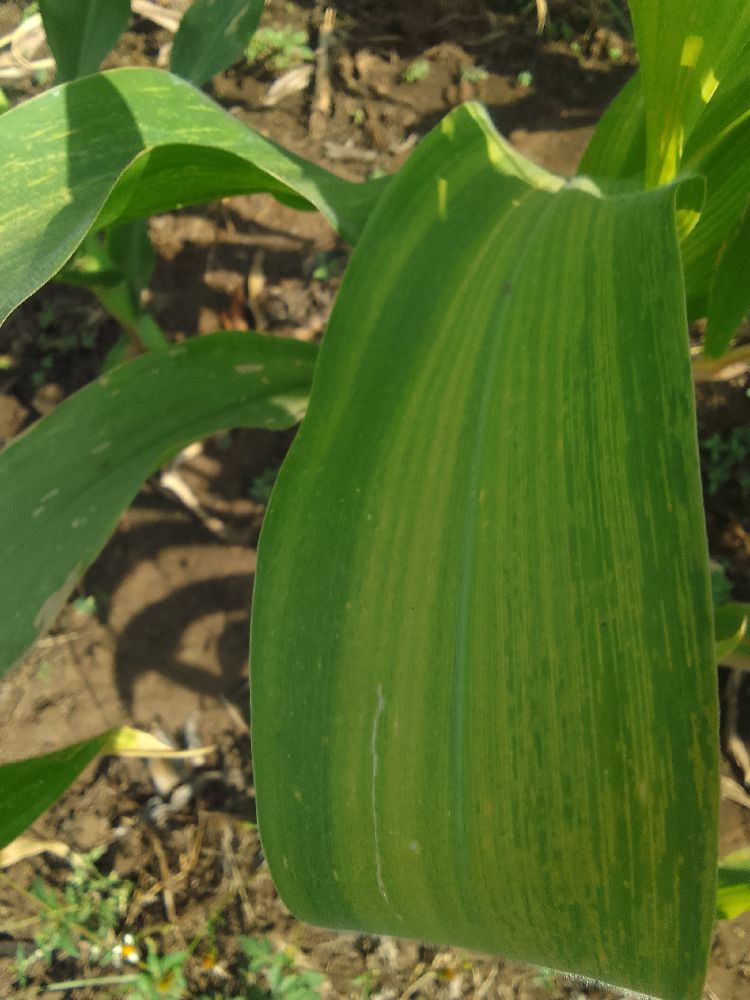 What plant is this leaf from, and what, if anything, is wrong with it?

maize, maize lethal necrosis
